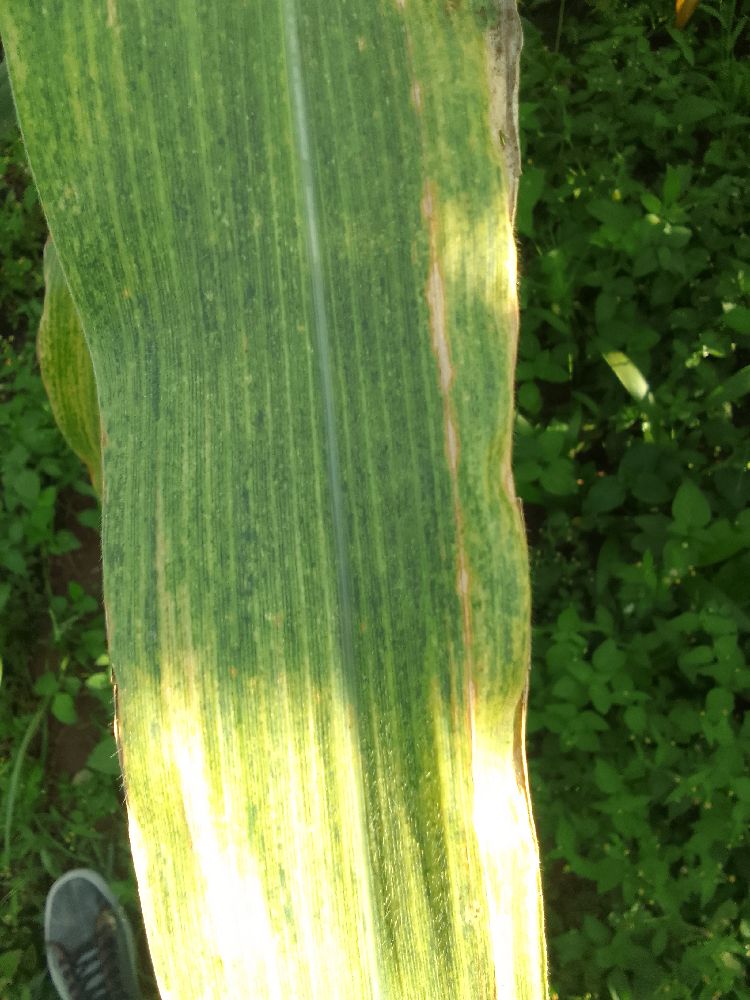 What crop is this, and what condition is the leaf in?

maize, maize lethal necrosis
